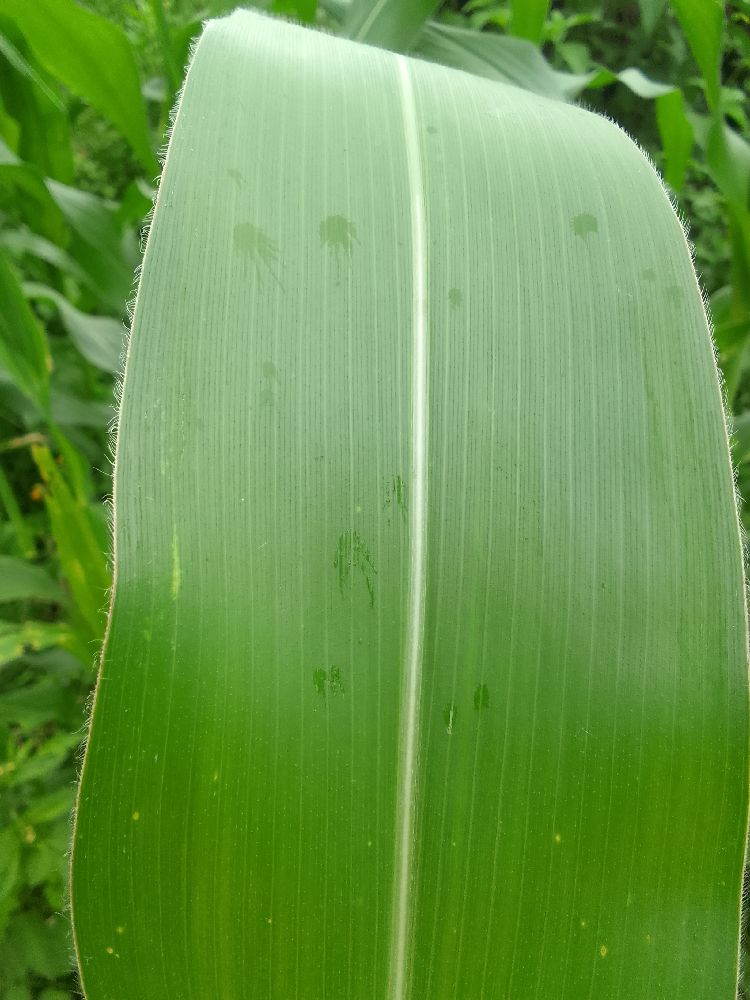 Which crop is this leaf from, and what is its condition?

maize, healthy
